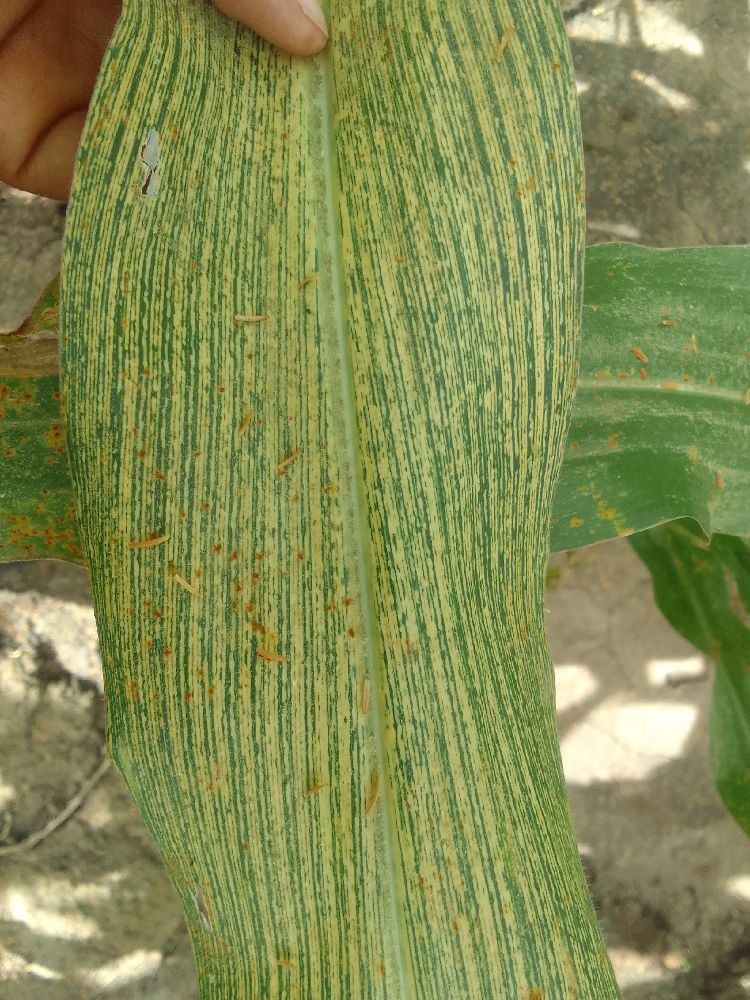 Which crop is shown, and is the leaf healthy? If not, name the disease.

maize, maize streak virus
